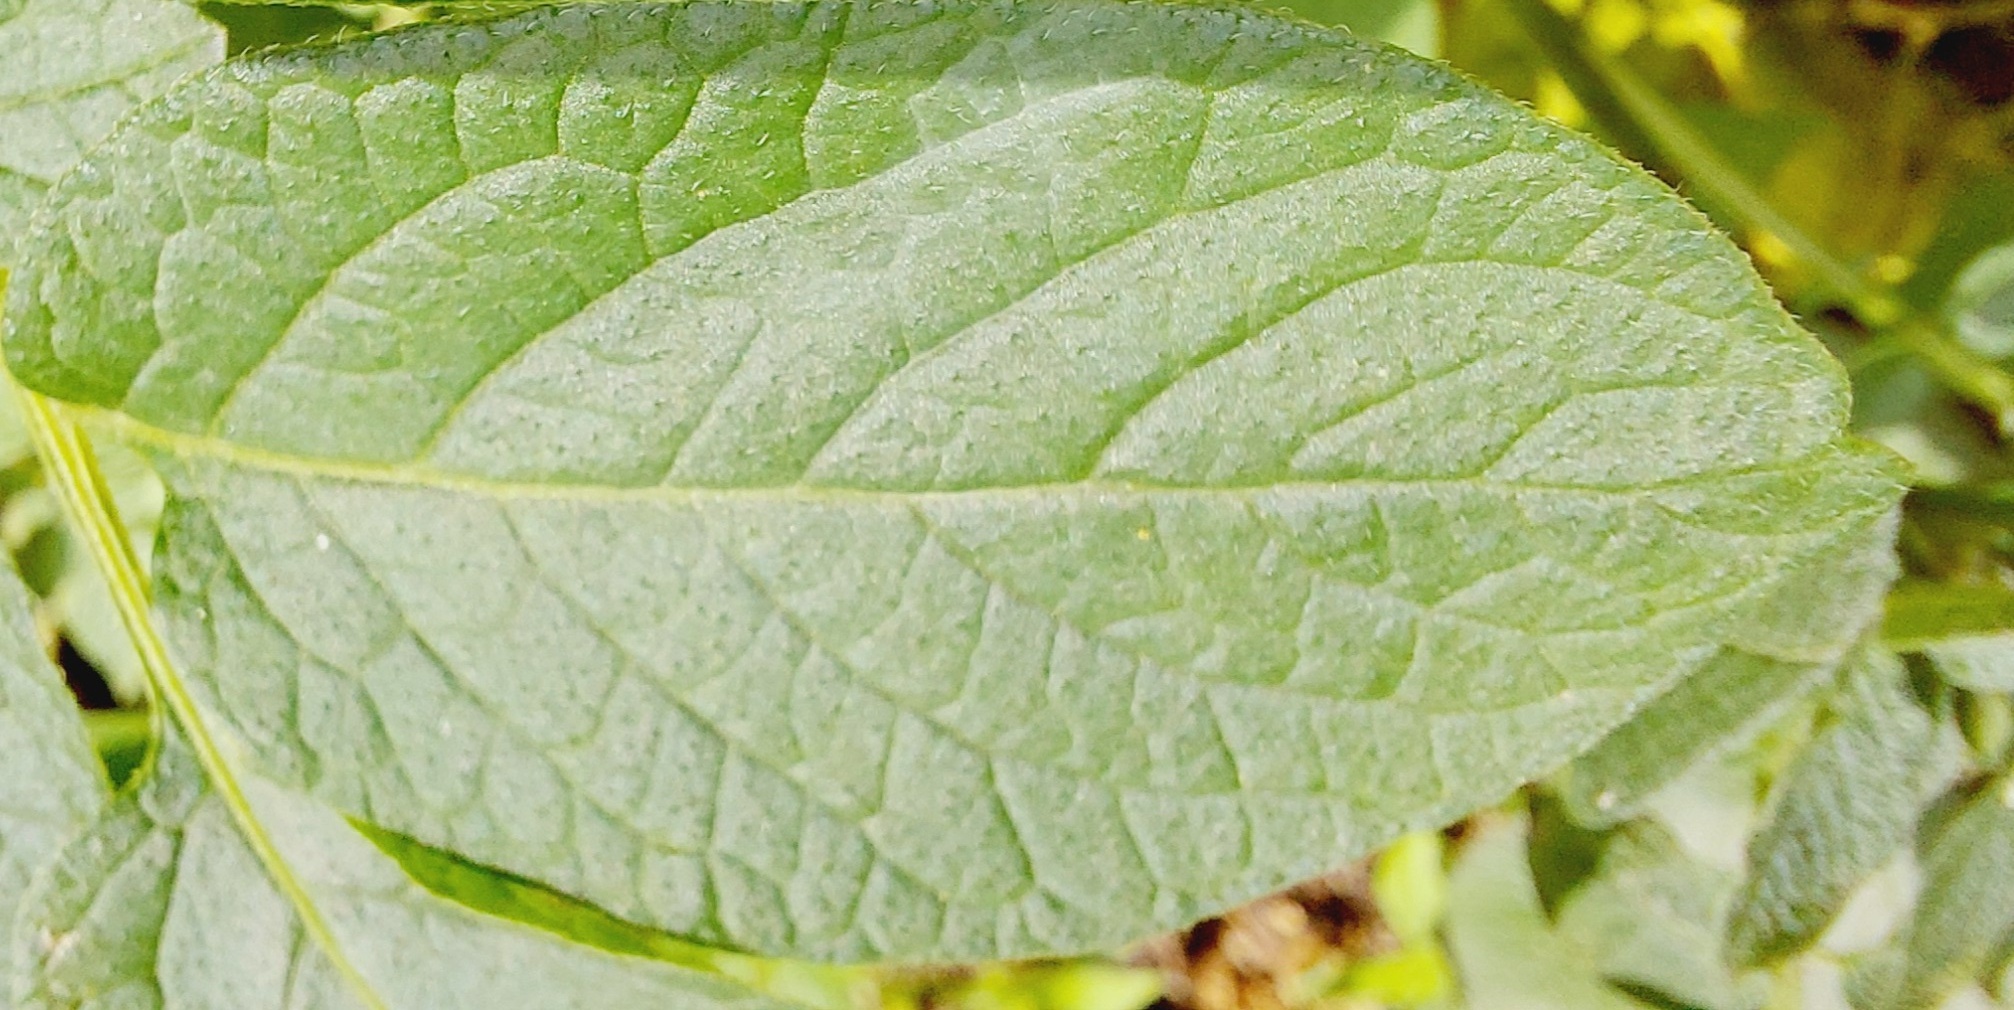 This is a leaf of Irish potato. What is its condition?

healthy
